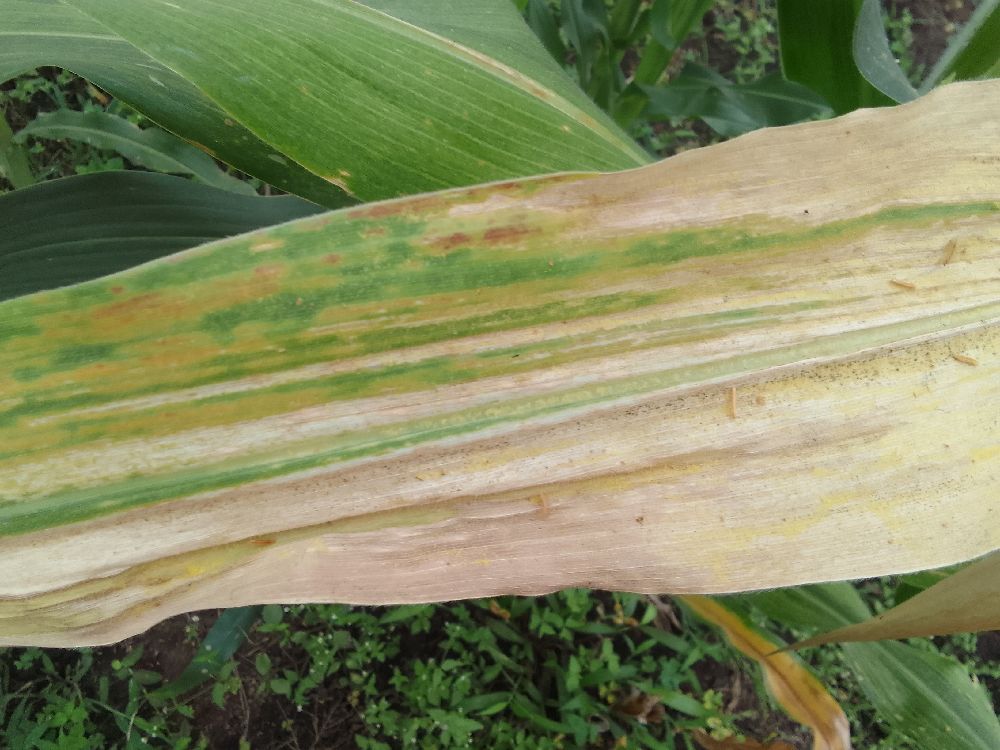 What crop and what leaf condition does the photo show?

maize, maize lethal necrosis
